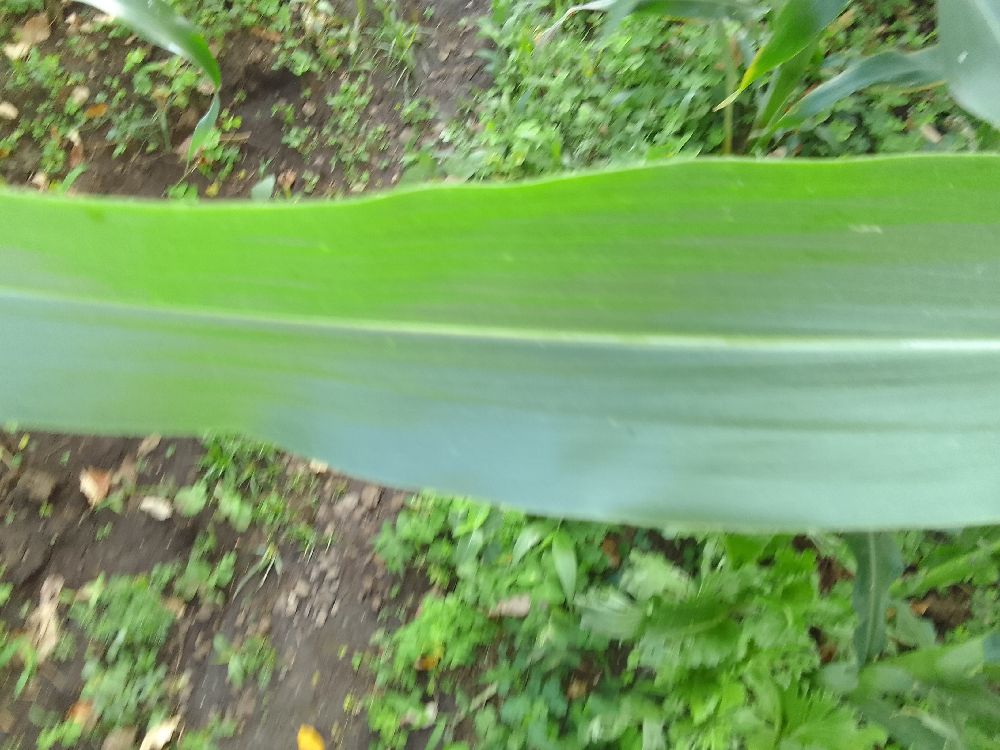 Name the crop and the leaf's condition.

maize, healthy
